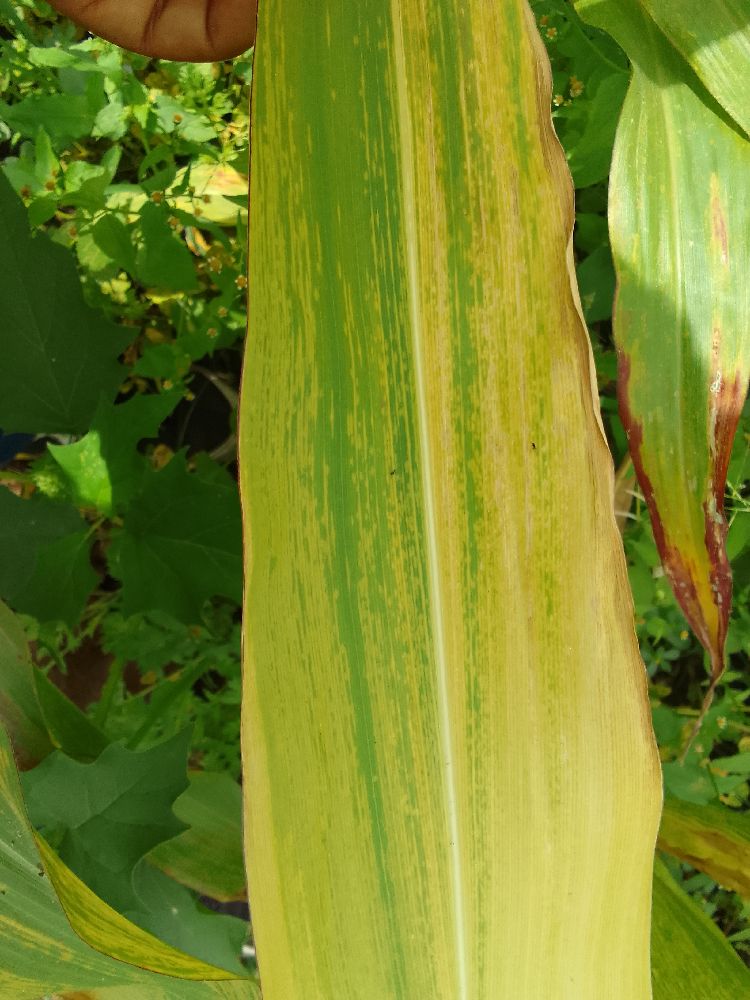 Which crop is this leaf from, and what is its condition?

maize, maize lethal necrosis
